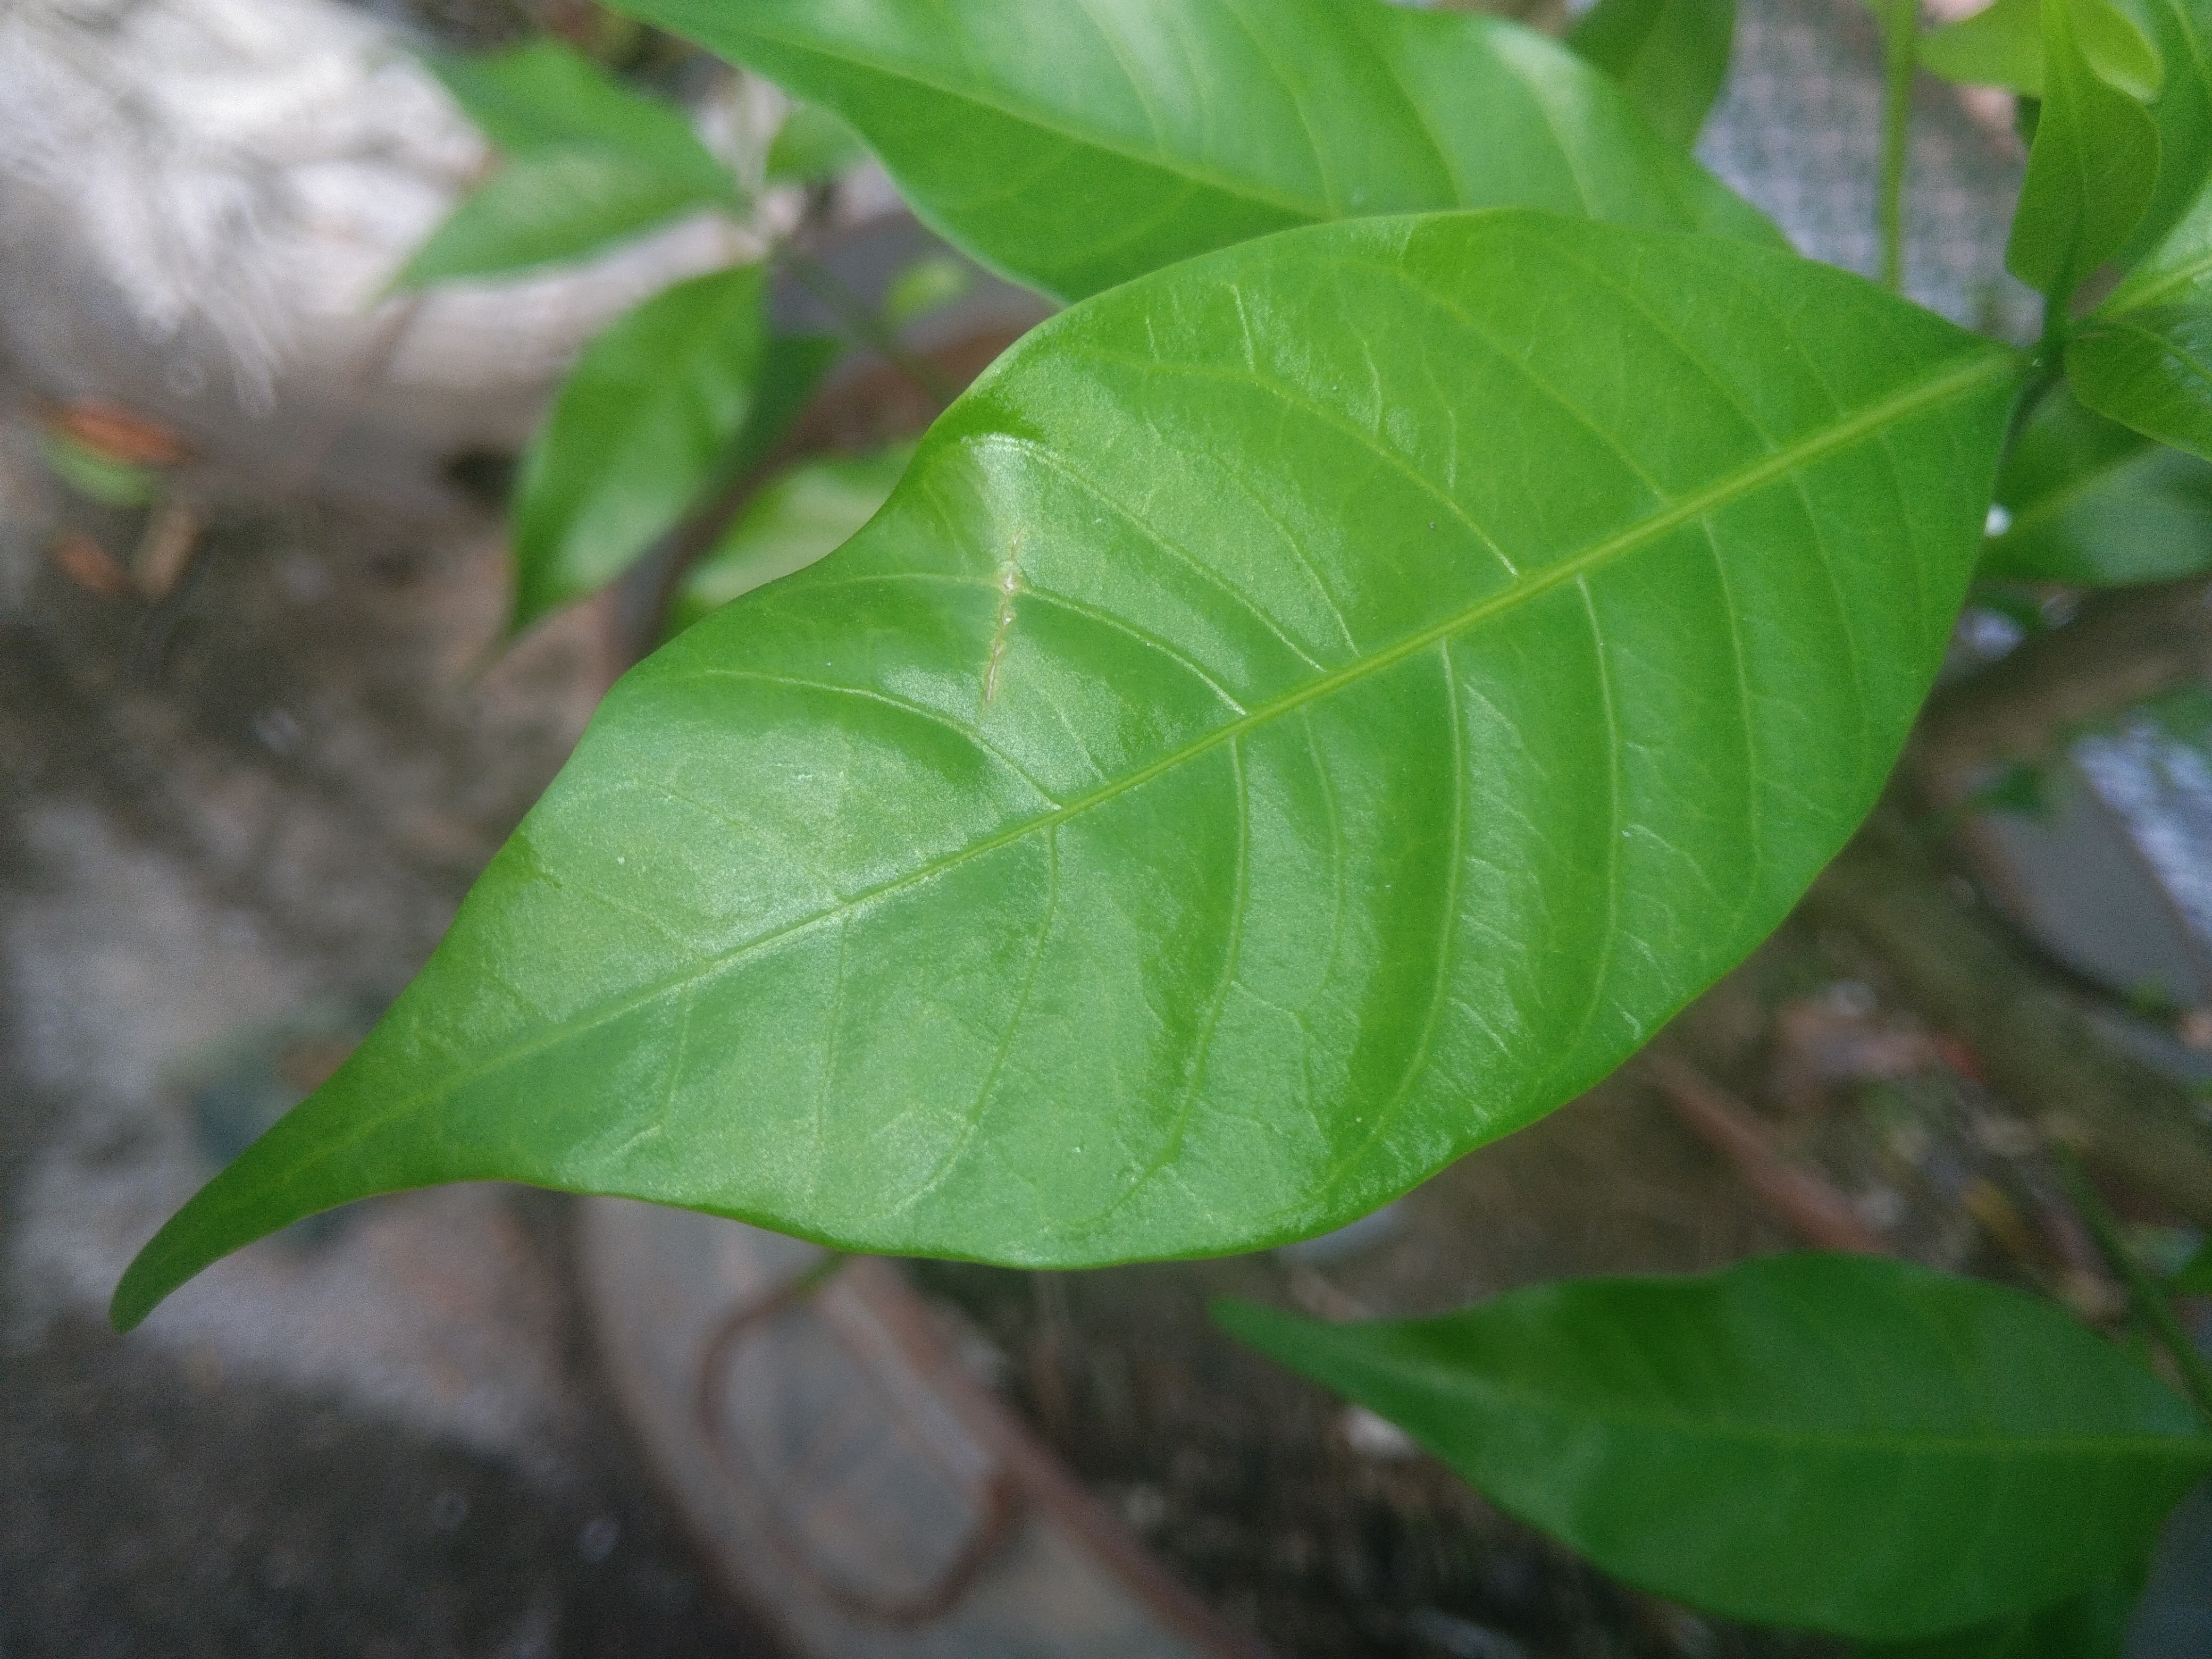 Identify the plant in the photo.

togor
